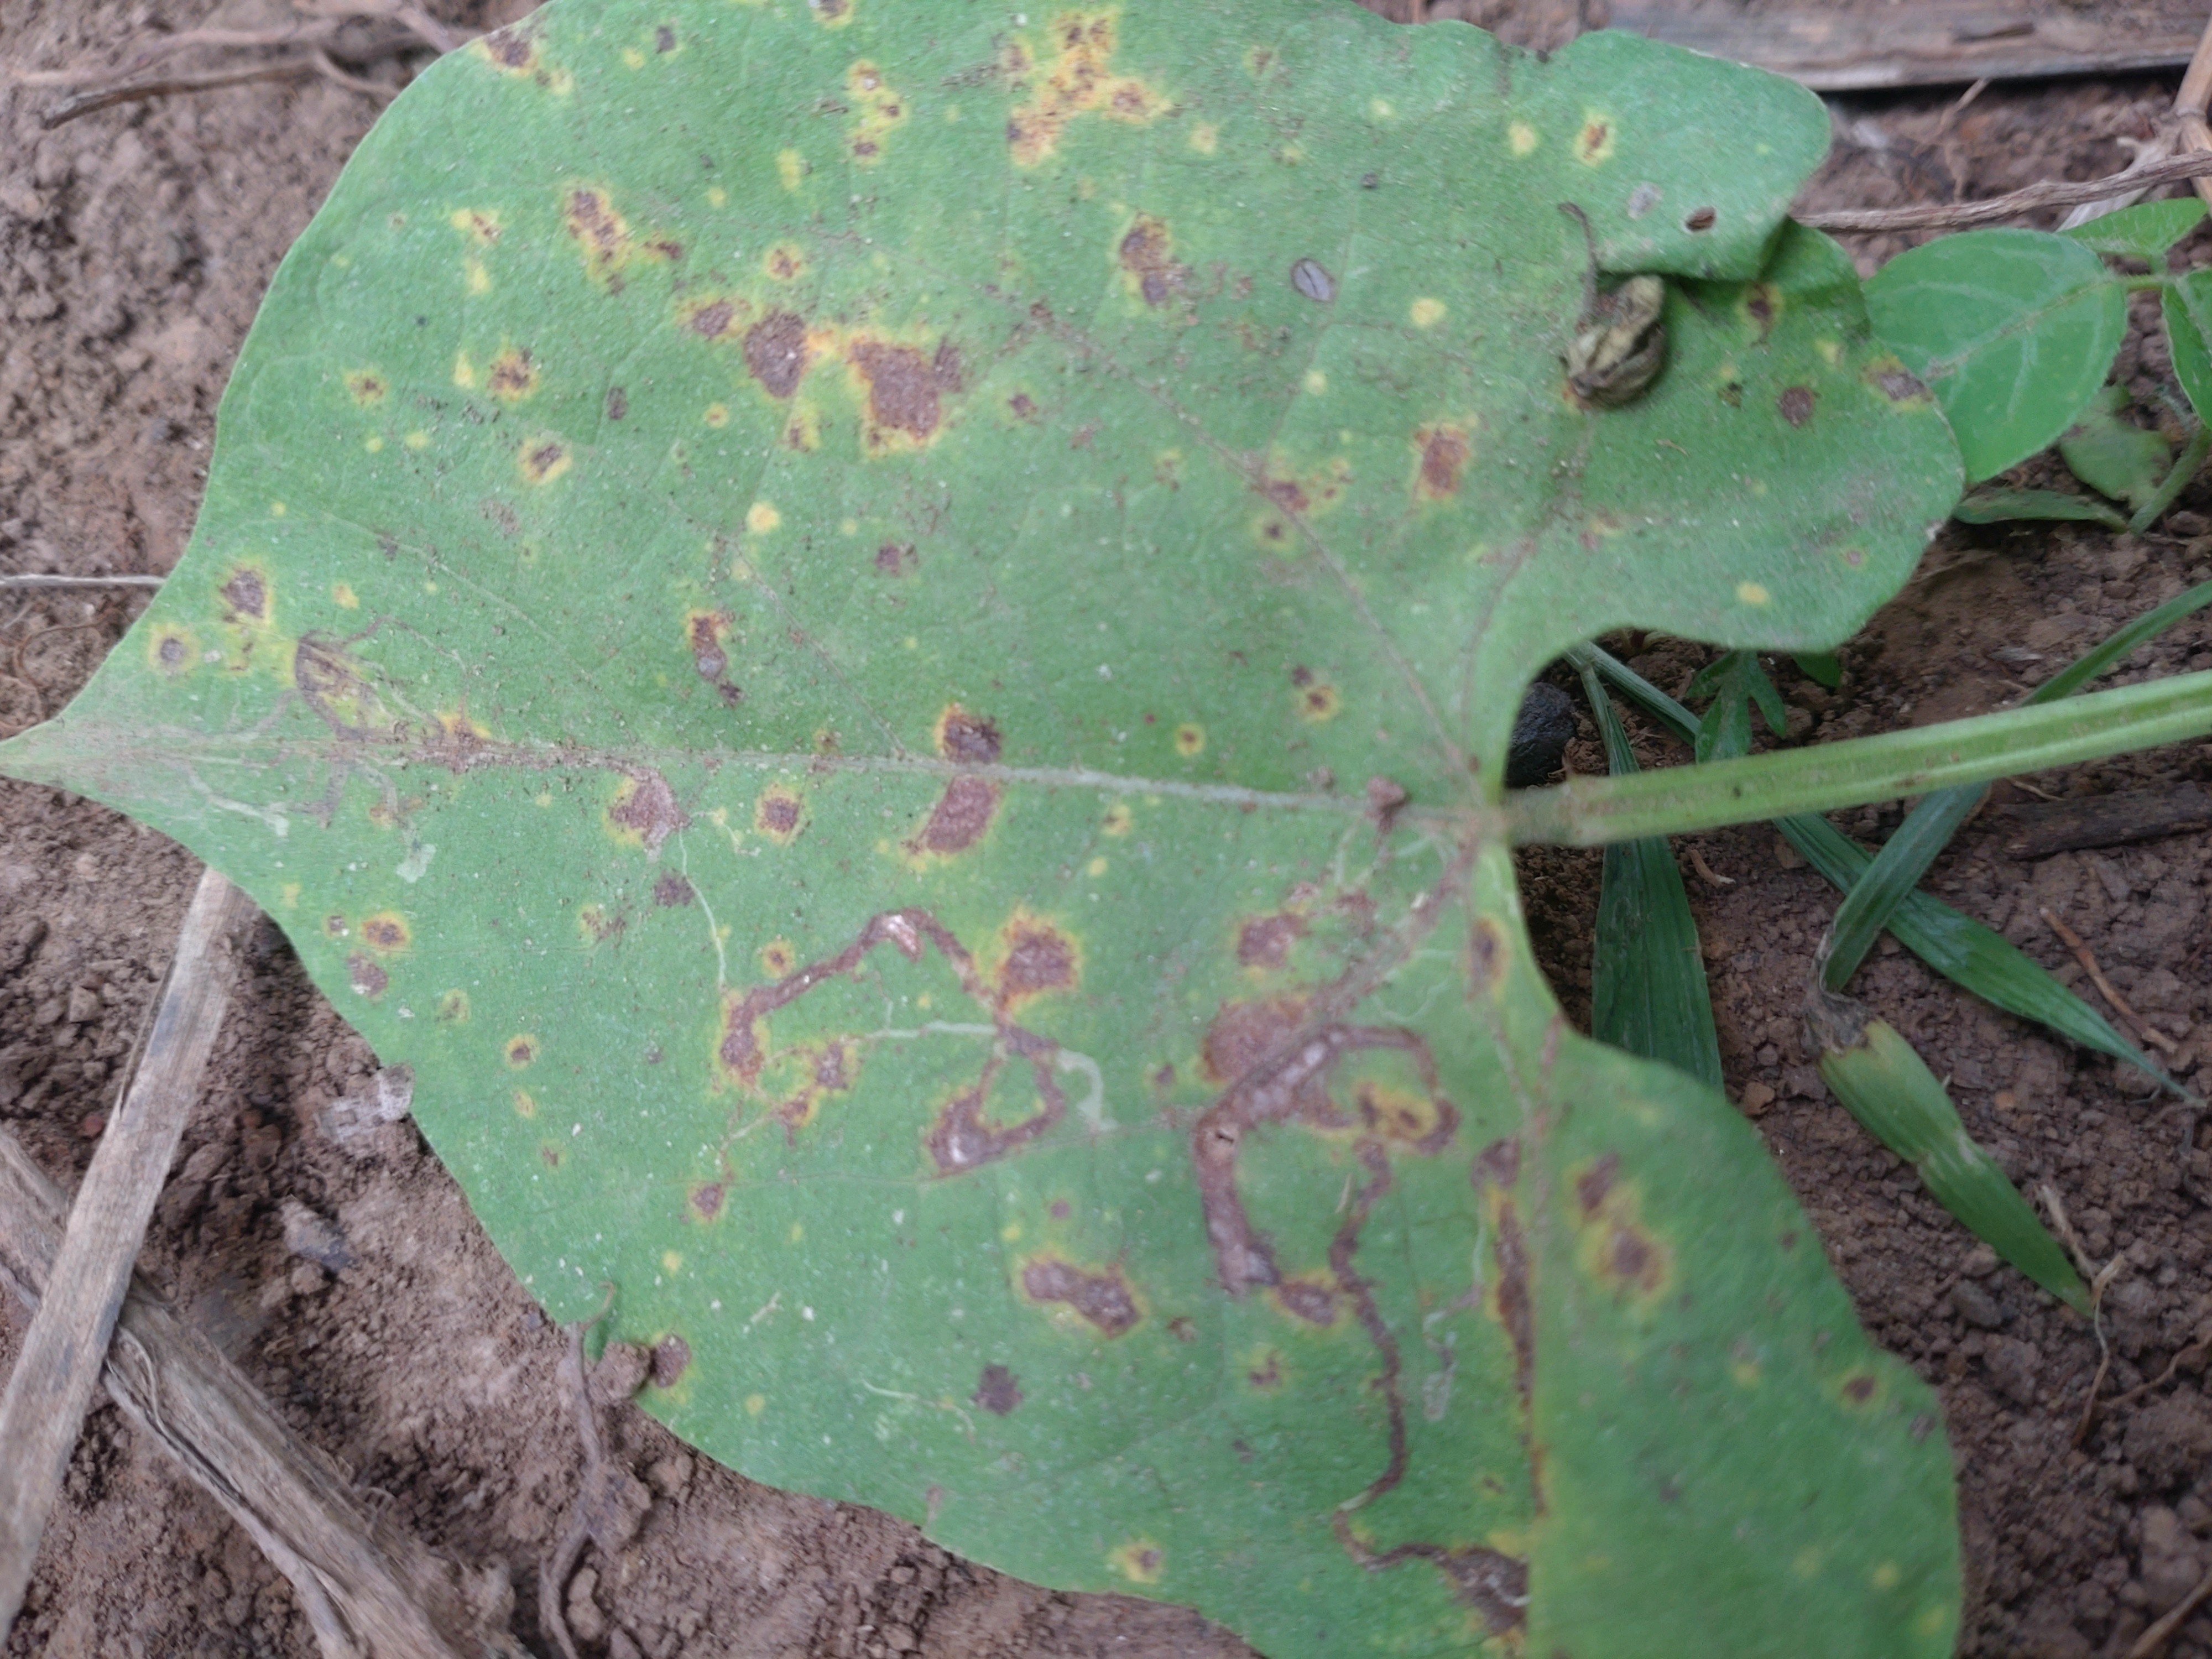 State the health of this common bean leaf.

rust
